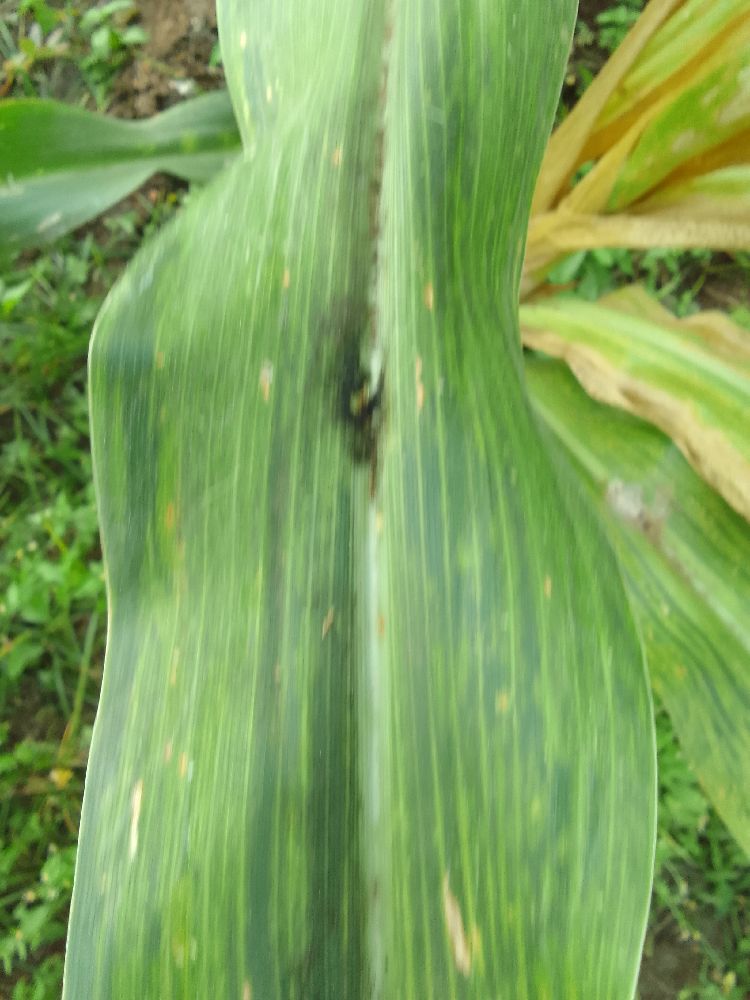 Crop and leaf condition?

maize, maize lethal necrosis
